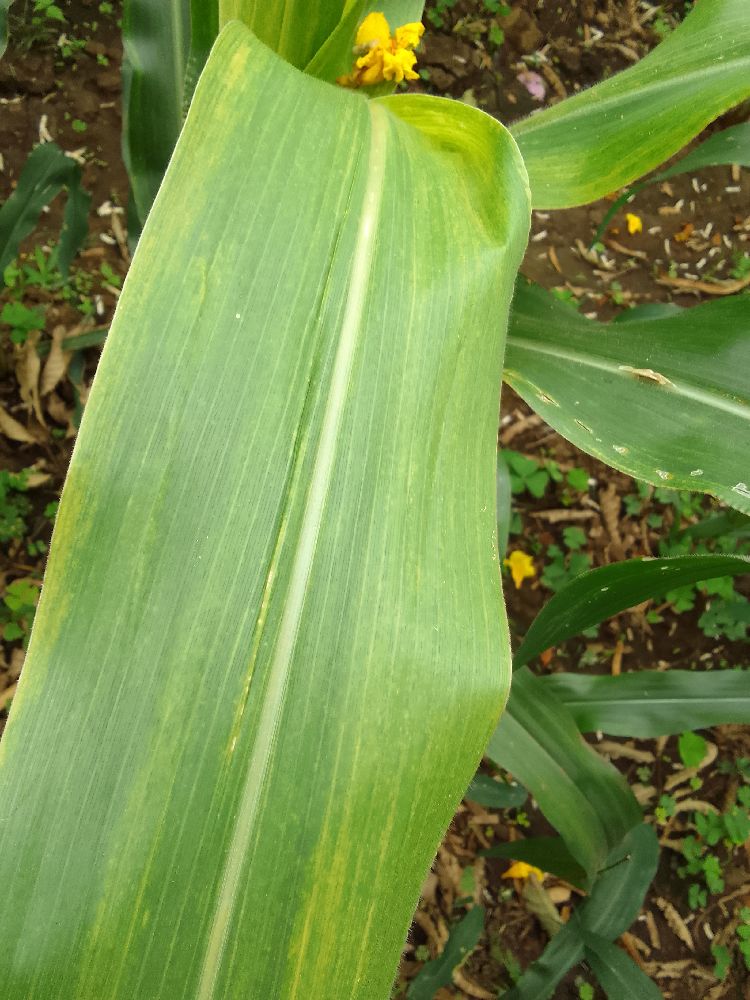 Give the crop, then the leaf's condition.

maize, maize lethal necrosis
